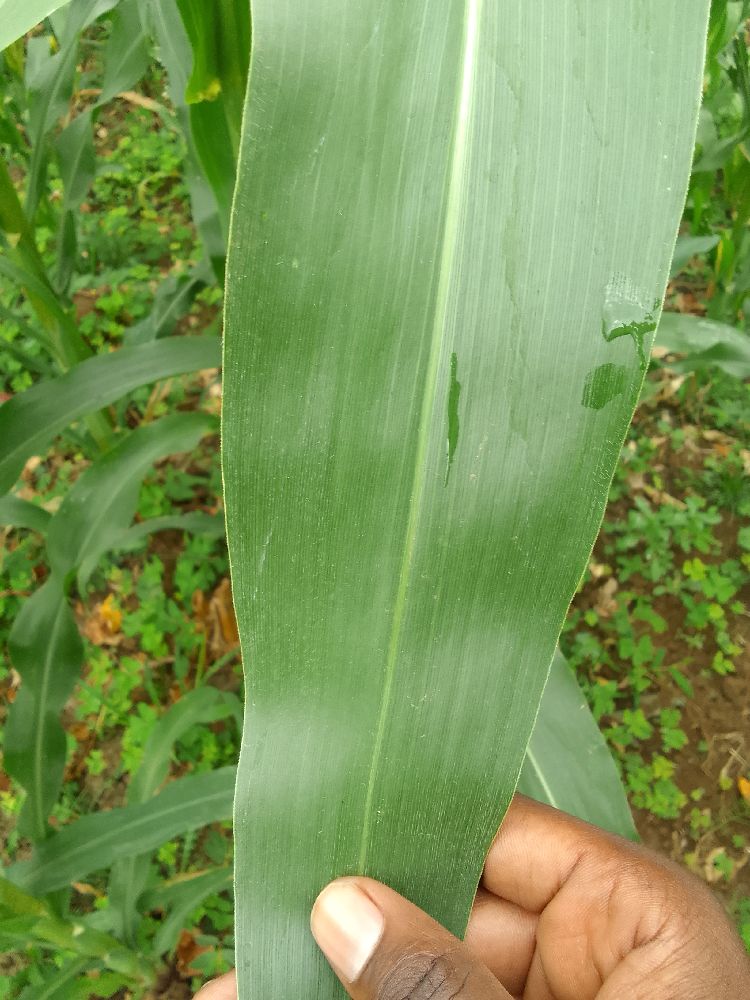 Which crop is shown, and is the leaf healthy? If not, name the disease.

maize, healthy
